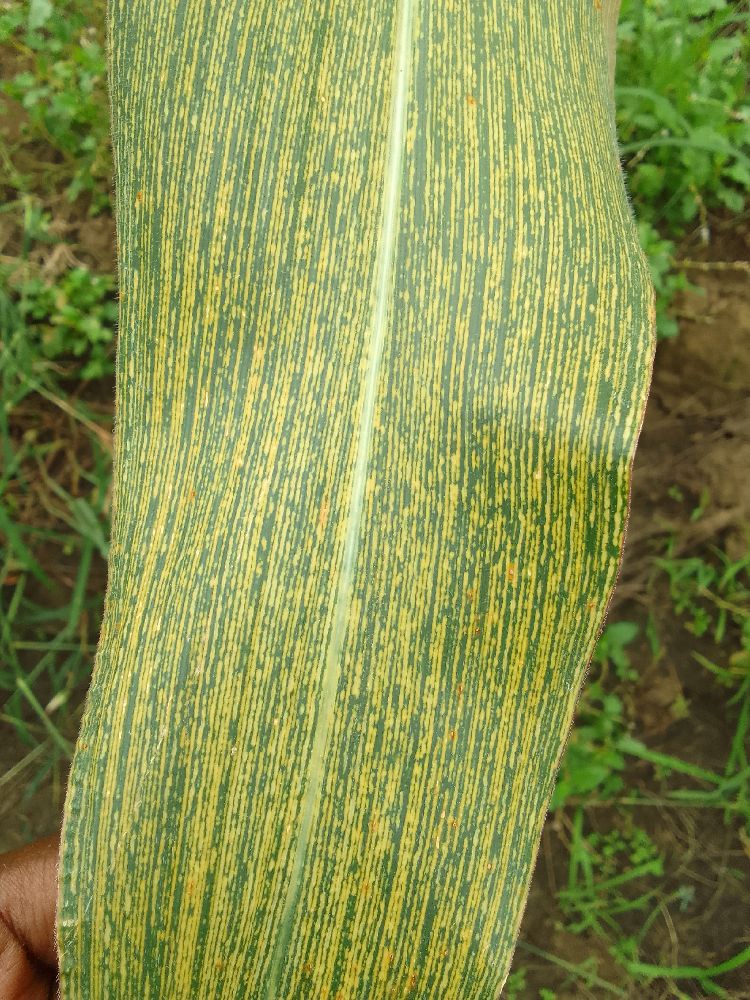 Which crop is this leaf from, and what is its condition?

maize, maize streak virus
